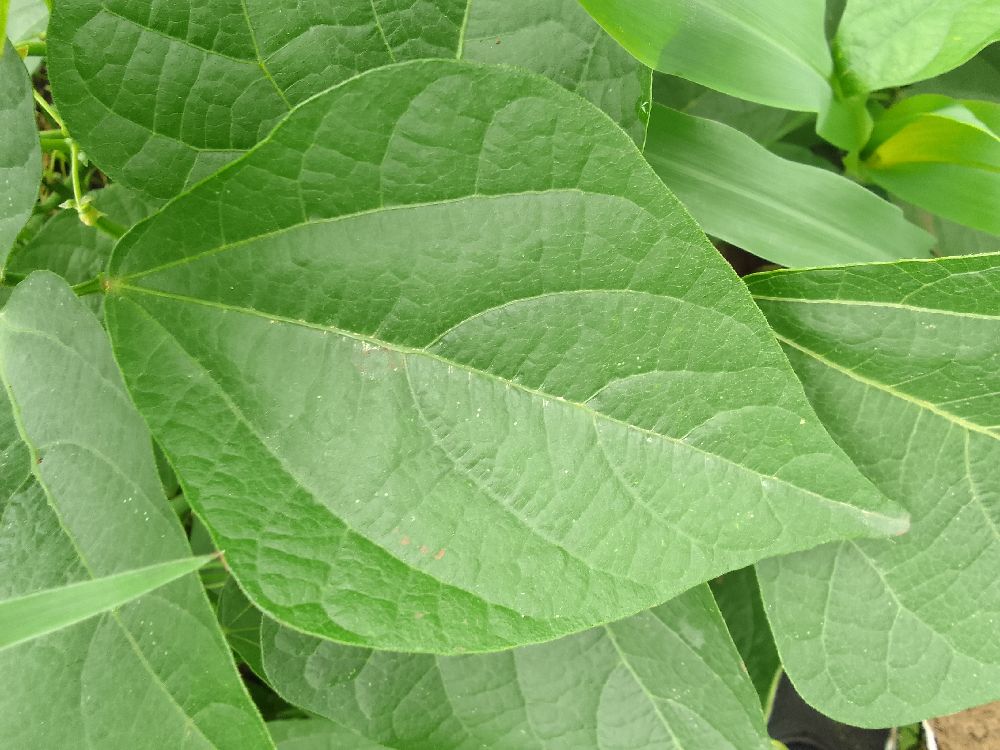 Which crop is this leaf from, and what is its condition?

common bean, healthy
